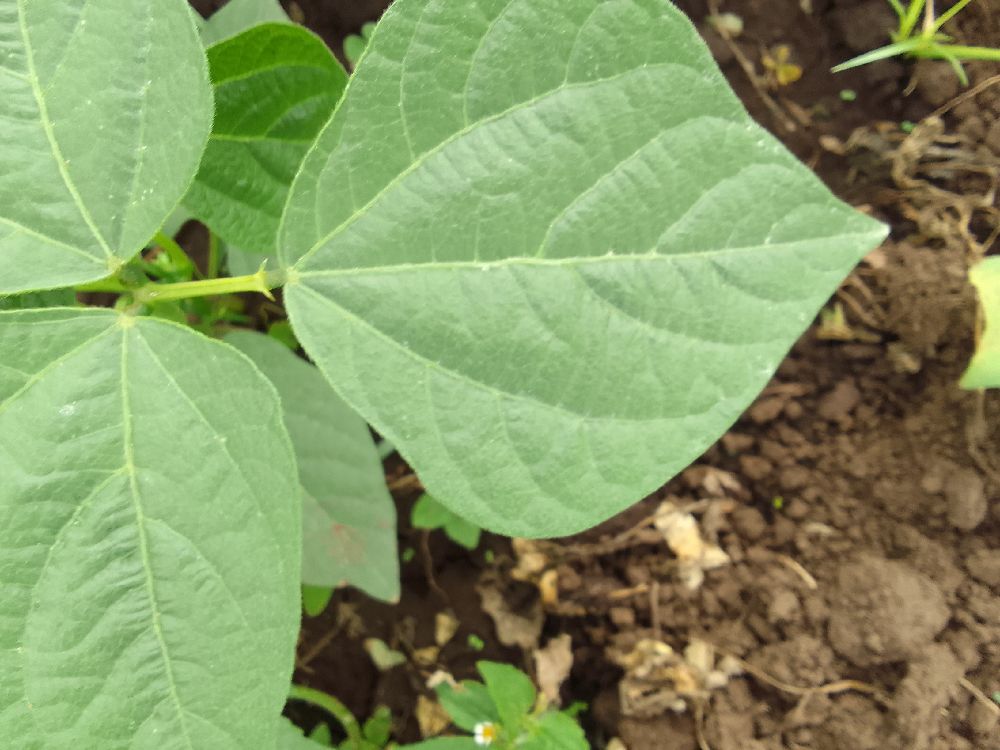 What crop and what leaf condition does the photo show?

common bean, healthy
